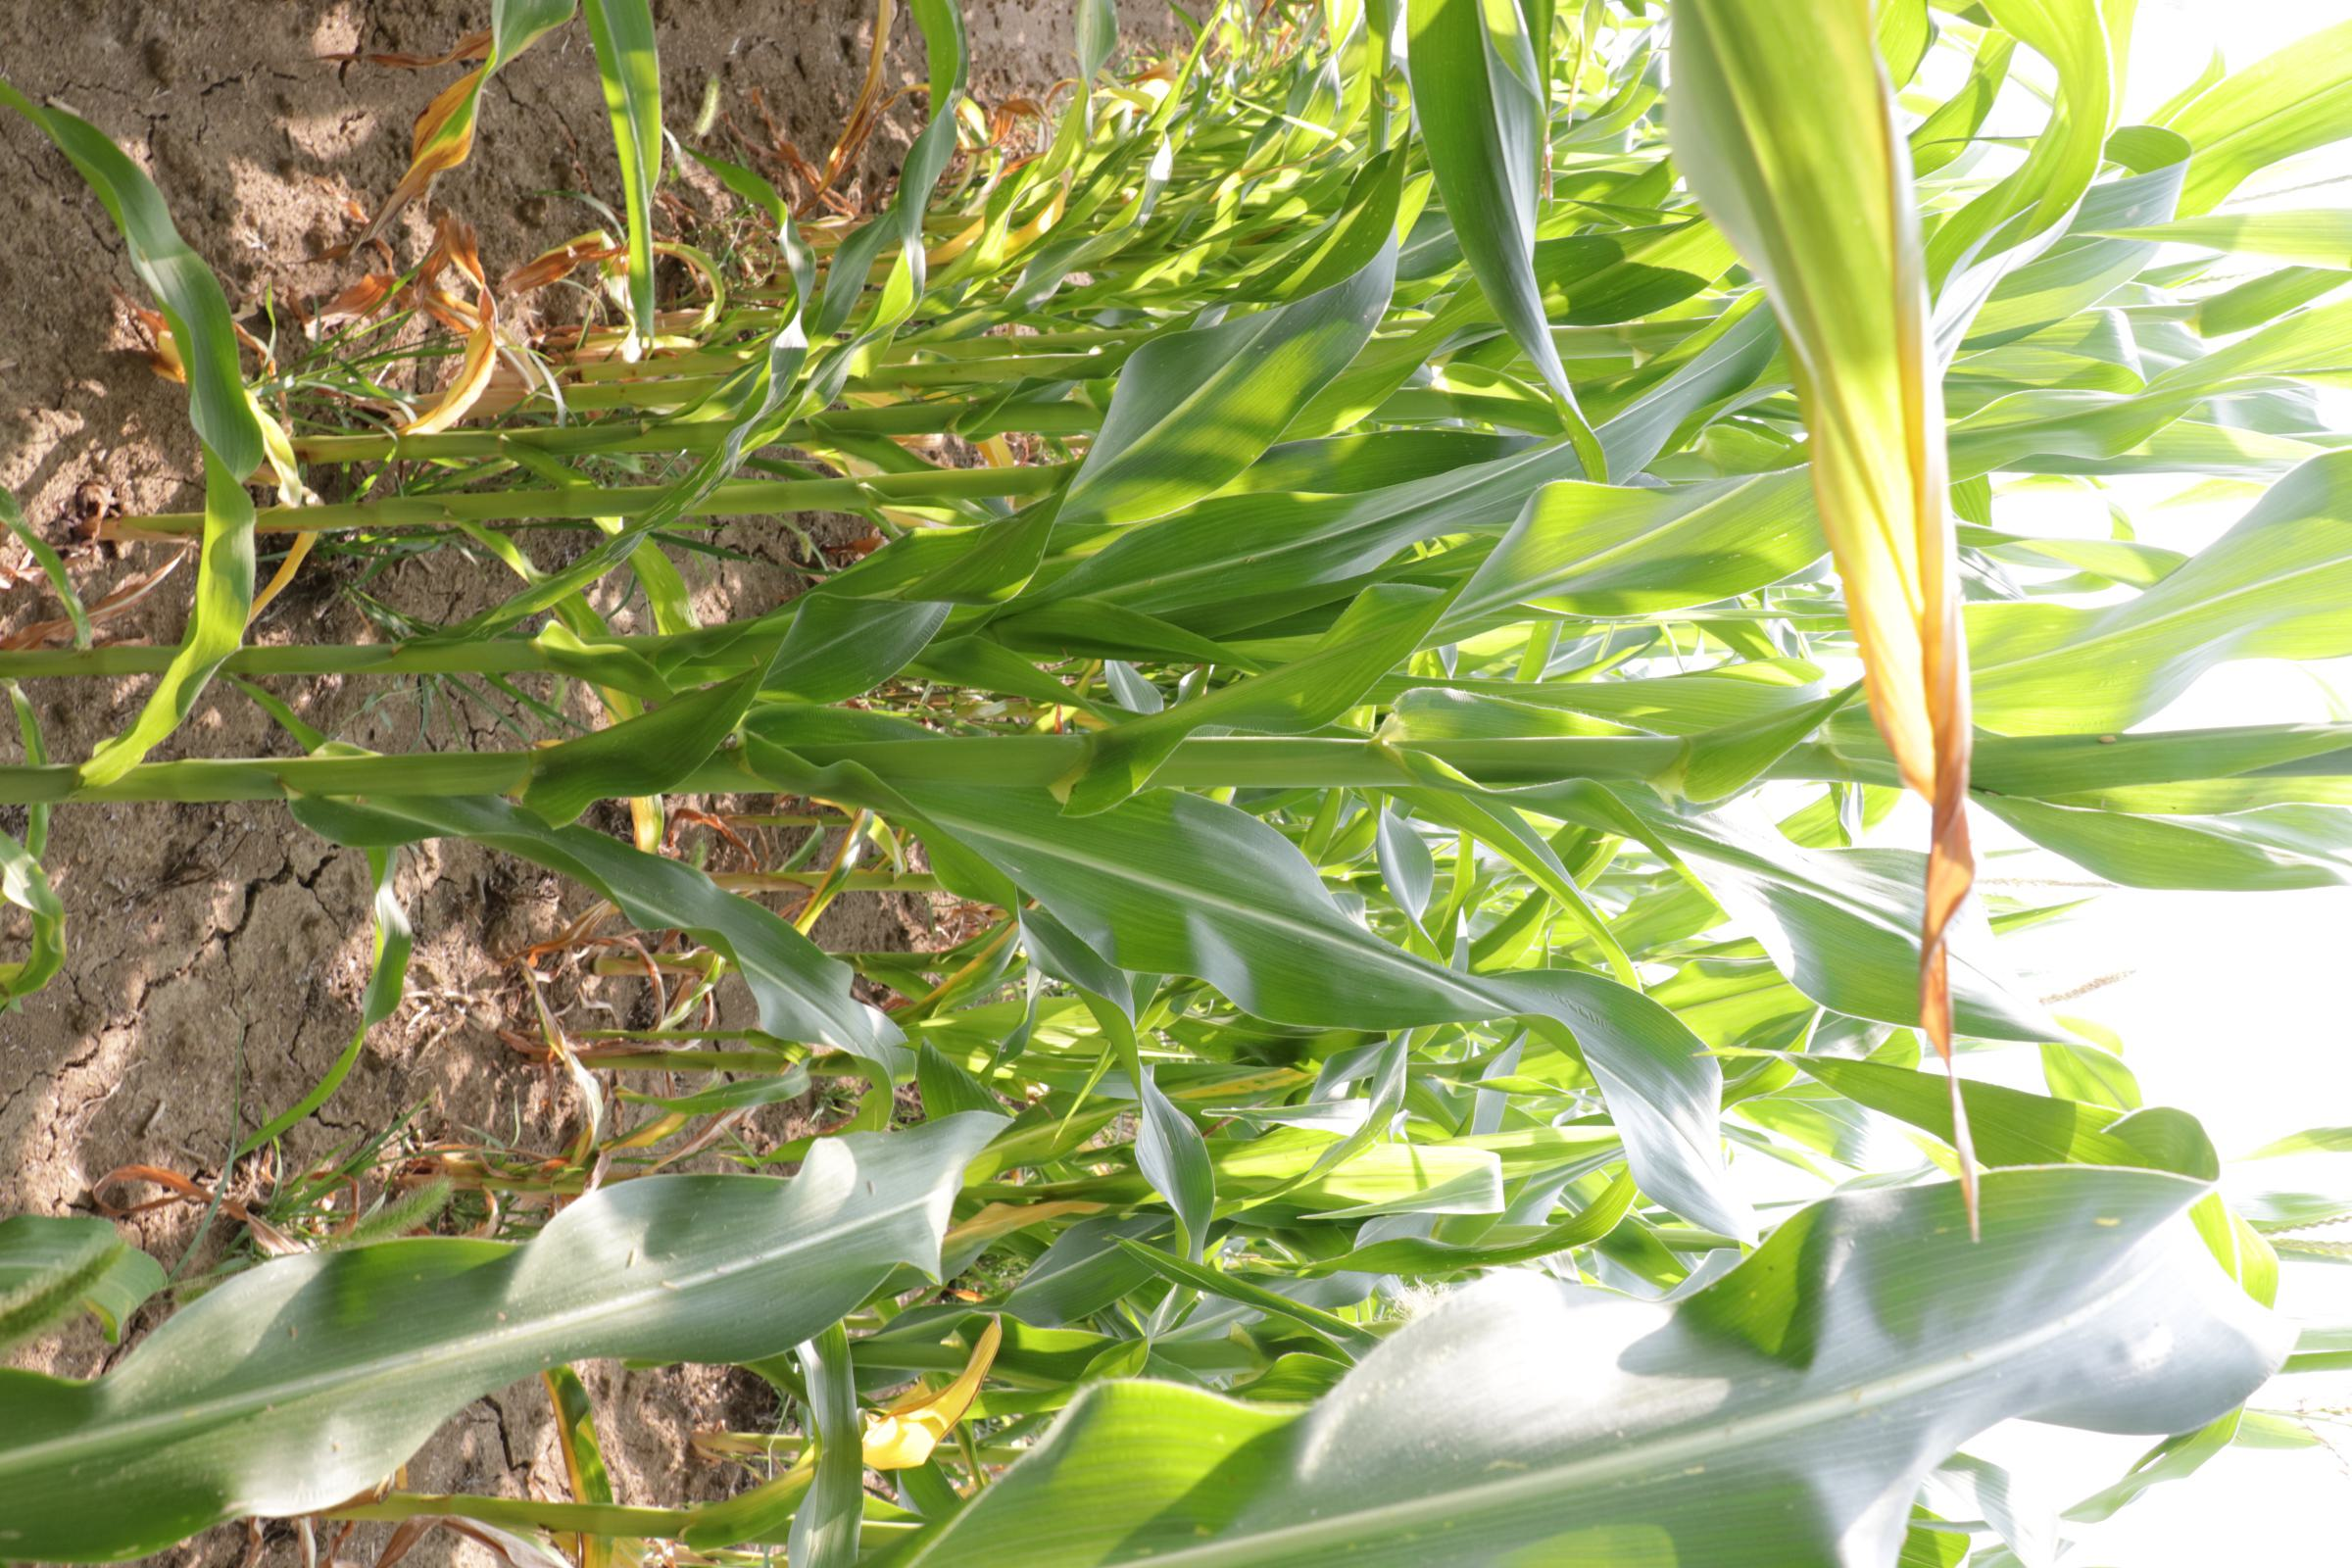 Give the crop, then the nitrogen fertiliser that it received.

maize, reduced nitrogen fertilisation
